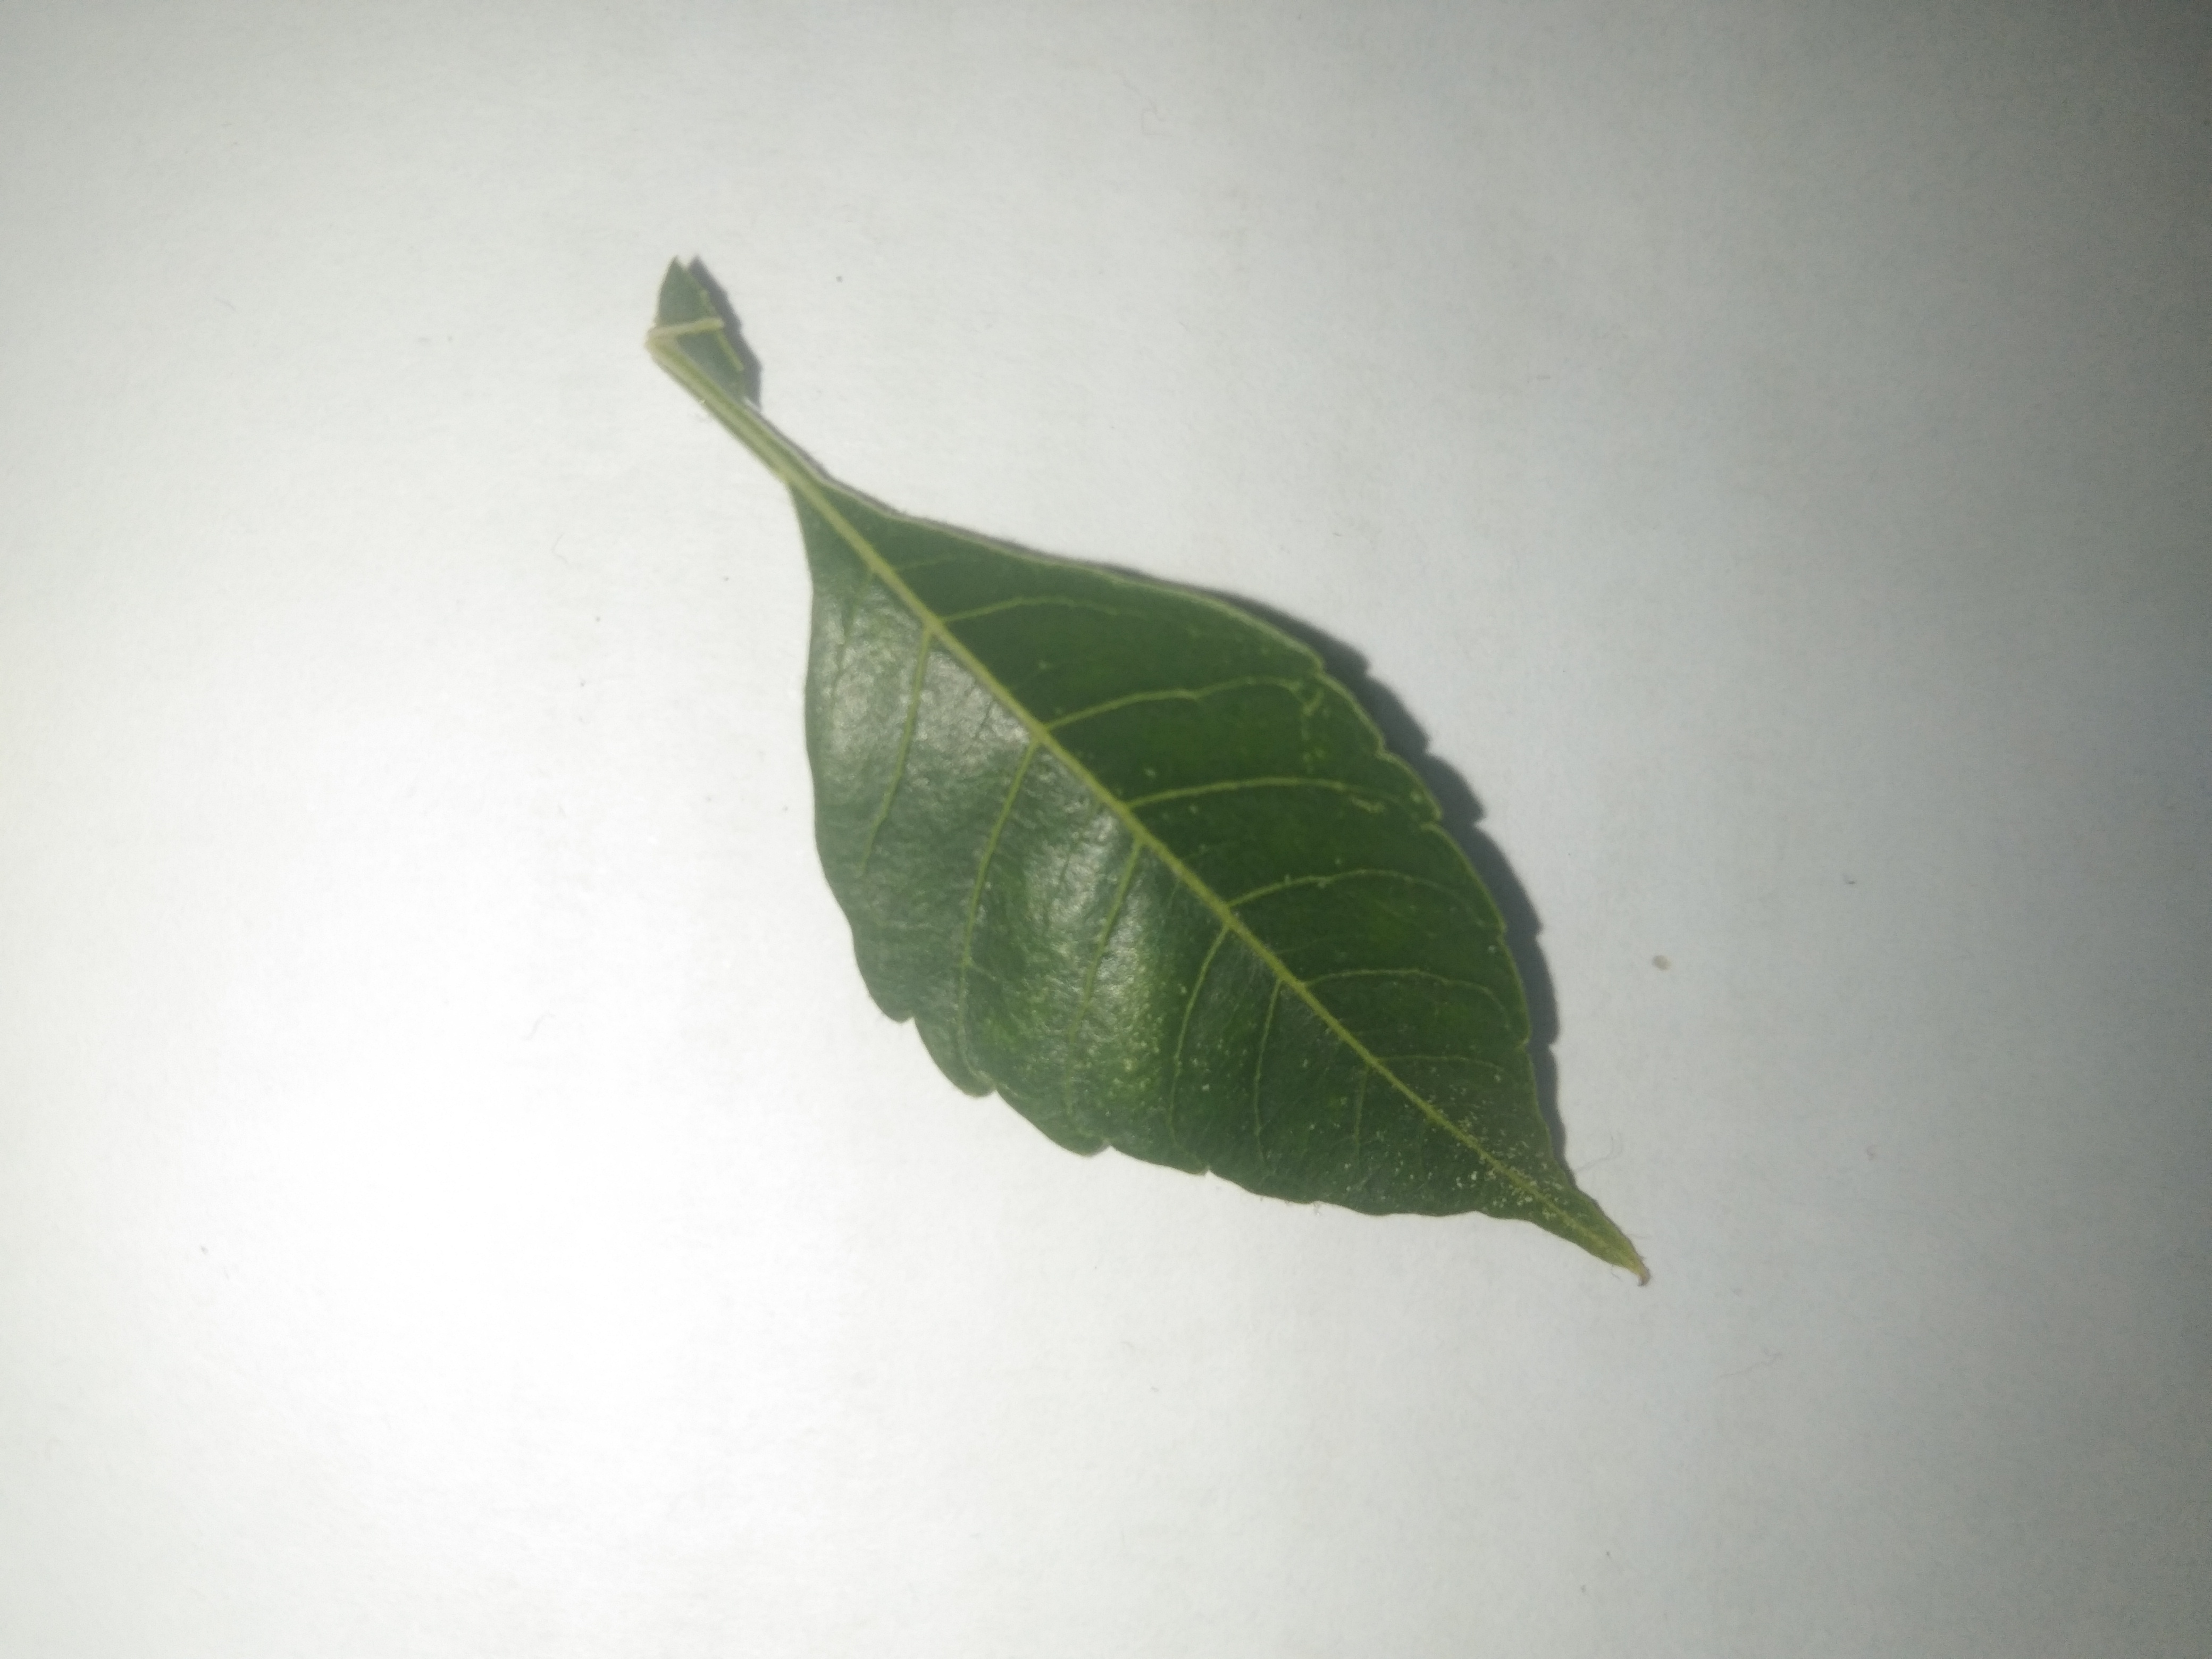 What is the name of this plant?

neem
